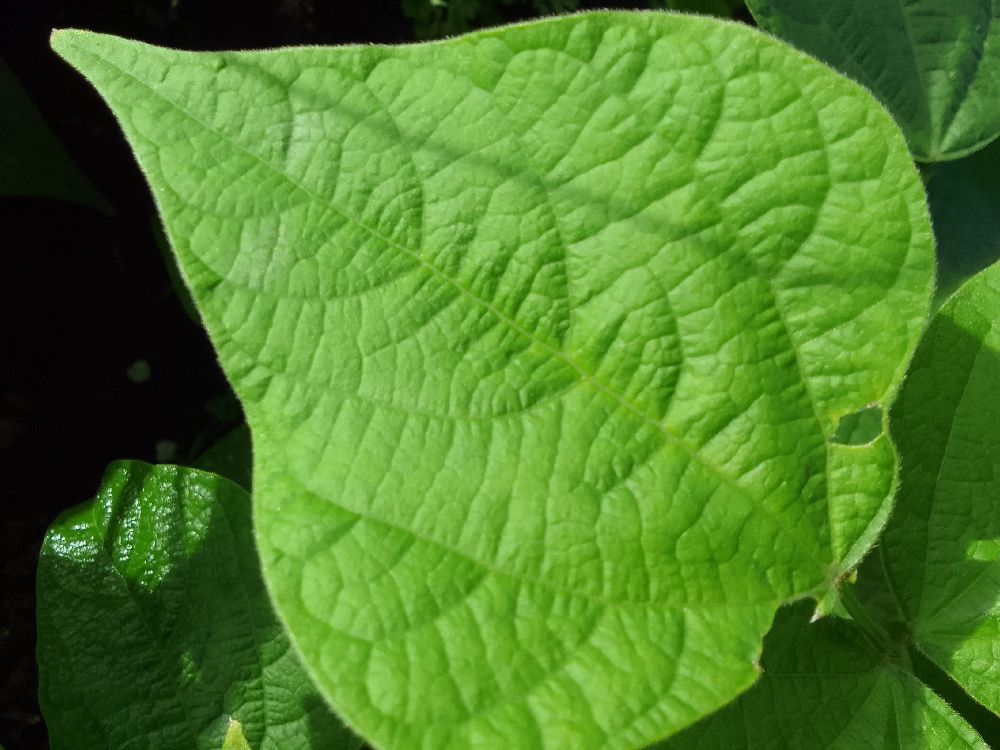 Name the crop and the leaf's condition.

common bean, healthy
